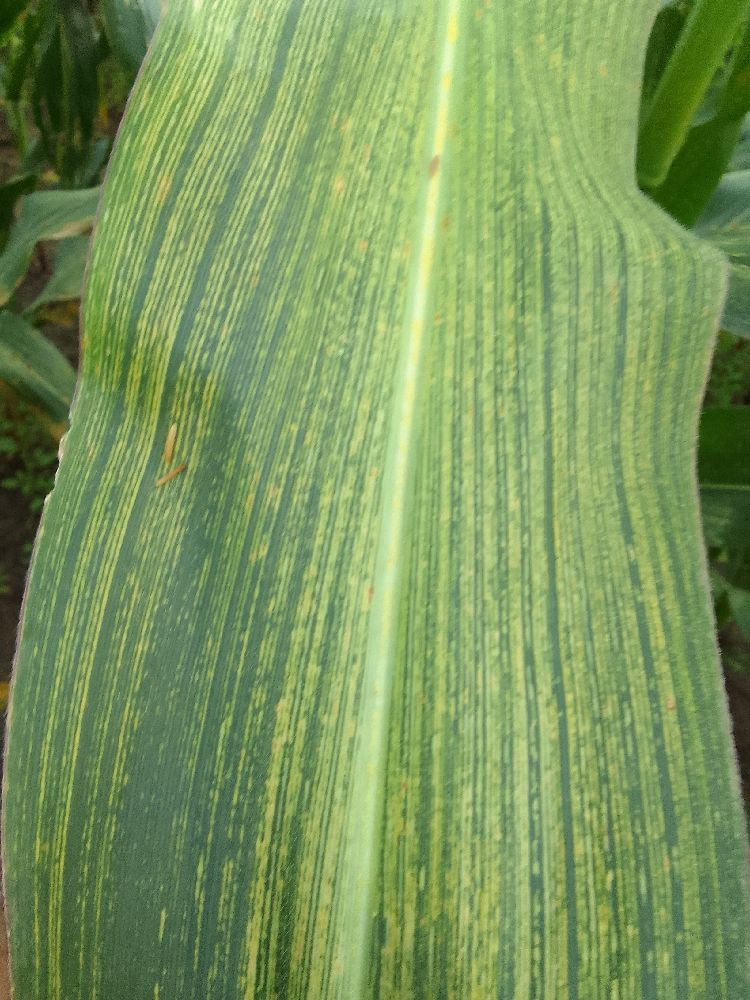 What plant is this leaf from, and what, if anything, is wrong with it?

maize, maize streak virus
